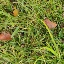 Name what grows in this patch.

grass
